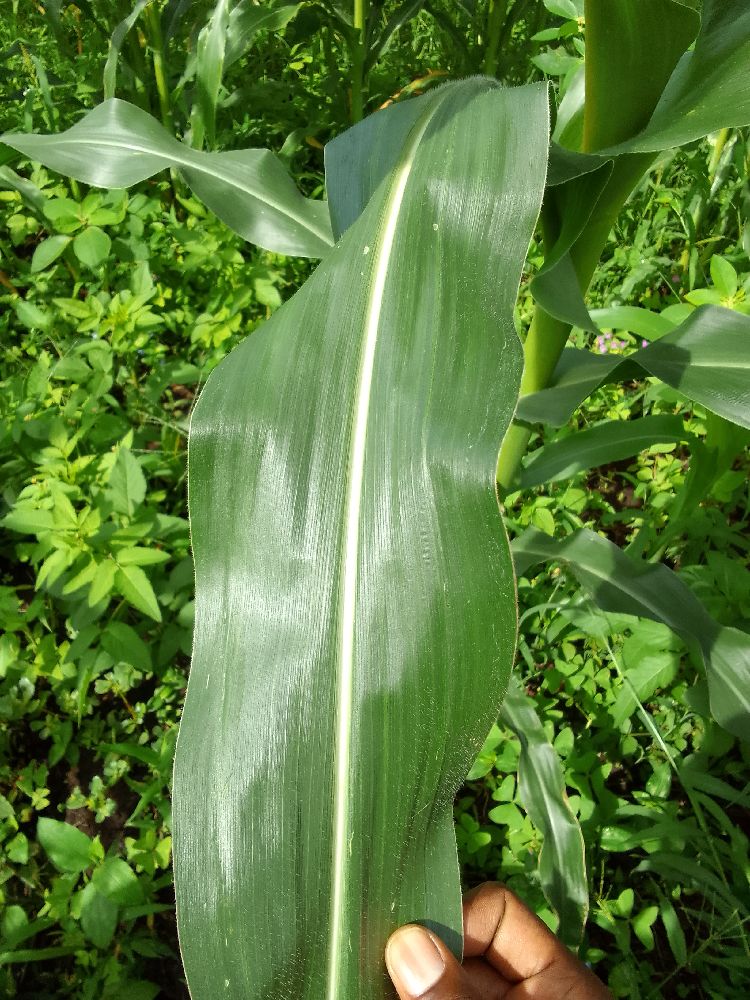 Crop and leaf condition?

maize, healthy
